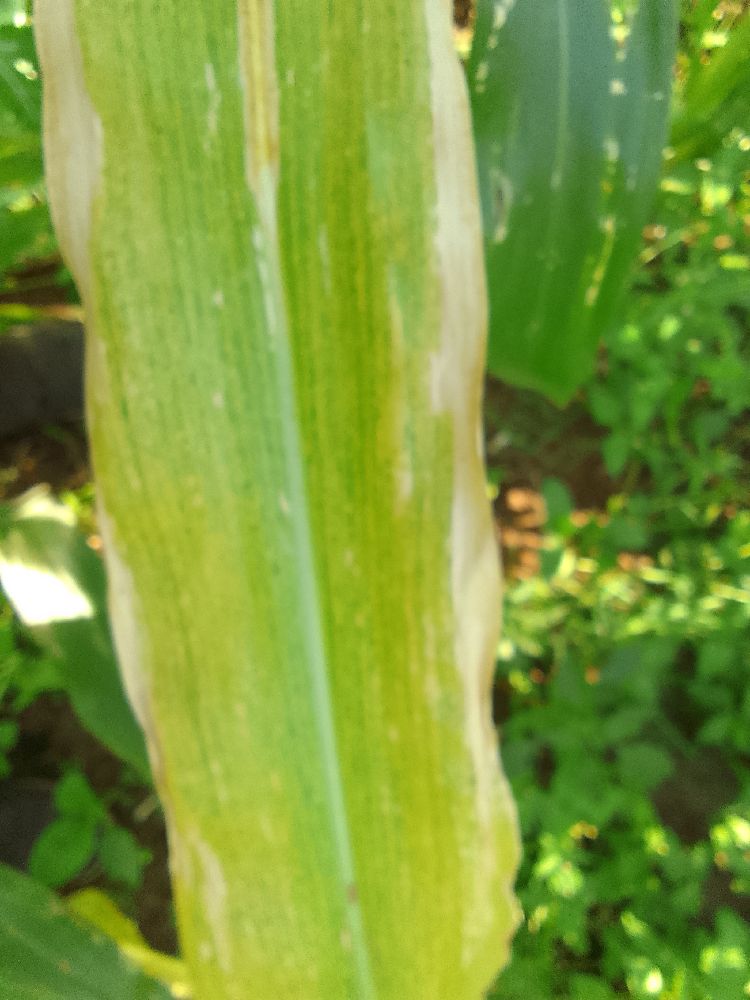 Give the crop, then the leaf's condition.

maize, maize lethal necrosis
